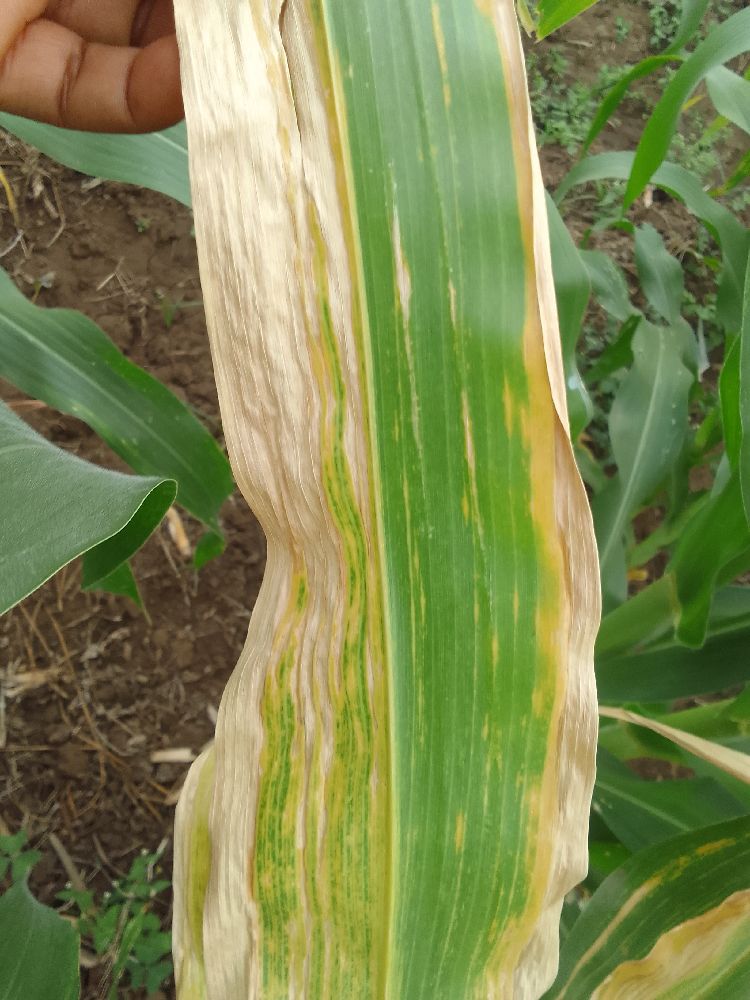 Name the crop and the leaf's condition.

maize, maize lethal necrosis
